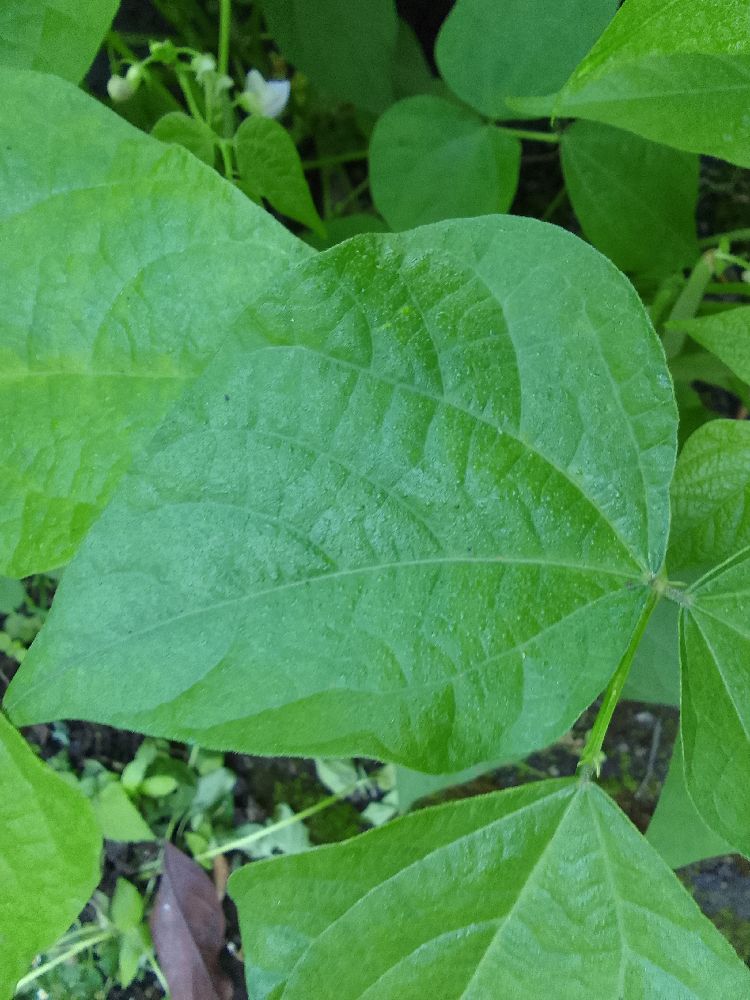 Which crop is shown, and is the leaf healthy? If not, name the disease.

common bean, healthy
